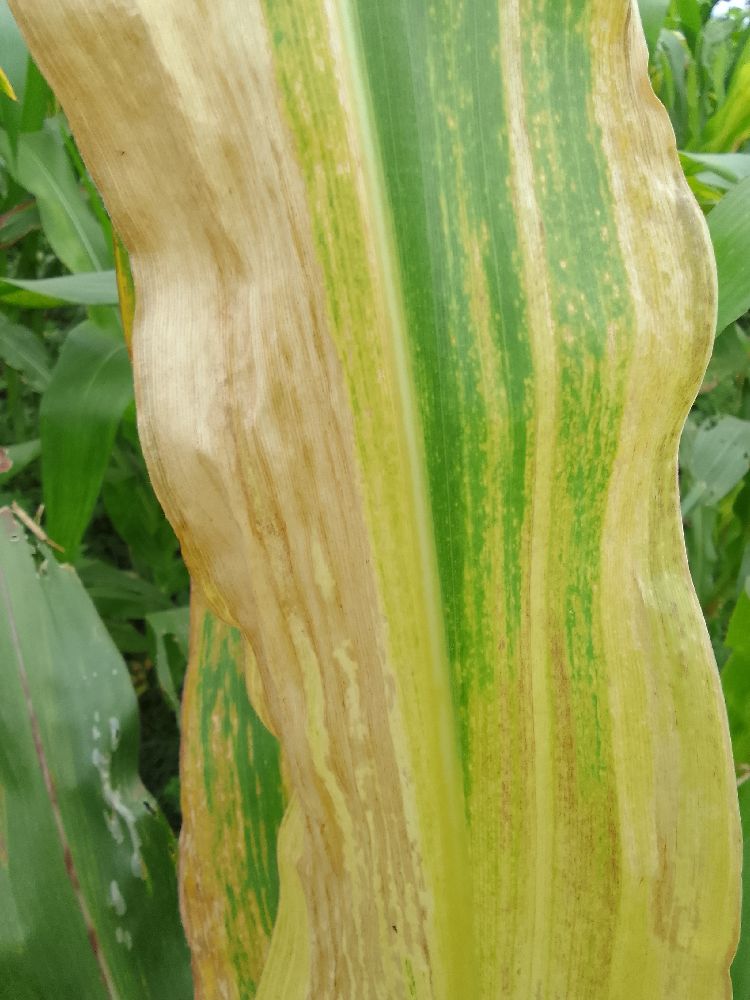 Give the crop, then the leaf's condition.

maize, maize lethal necrosis
